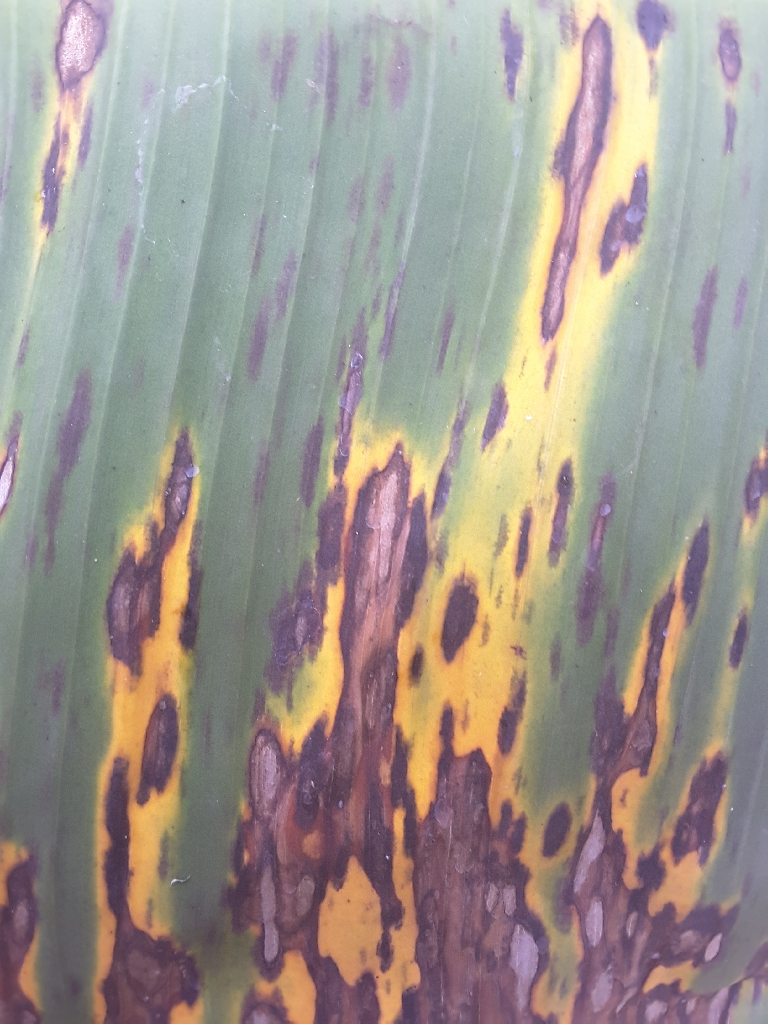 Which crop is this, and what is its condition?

banana, black sigatoka
